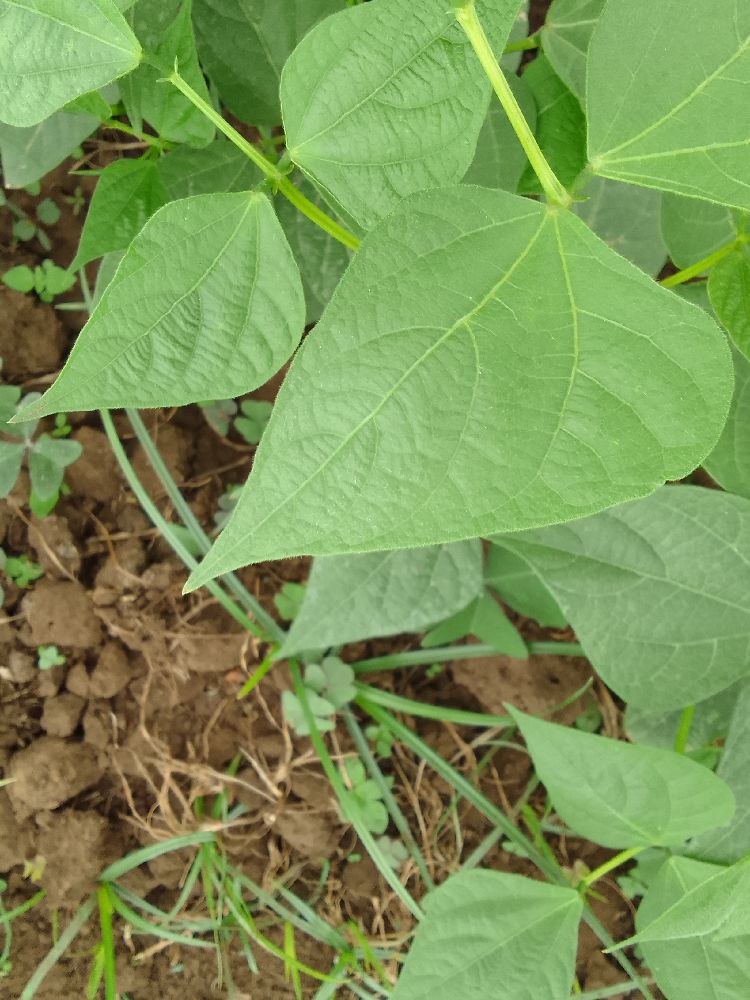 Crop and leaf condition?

common bean, healthy
